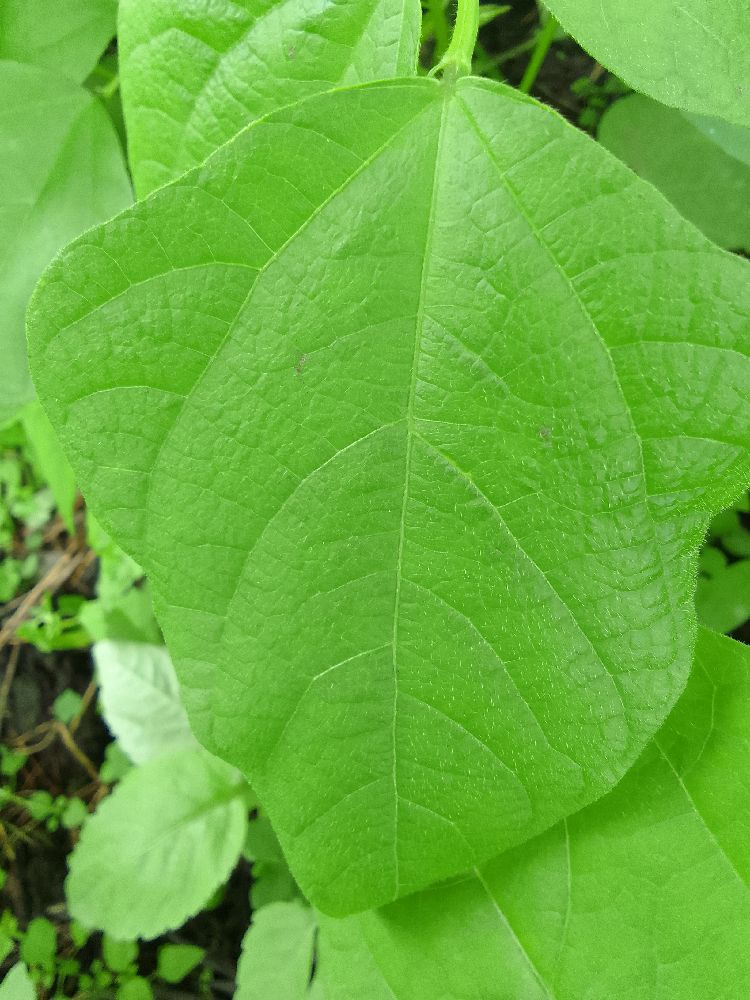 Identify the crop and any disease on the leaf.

common bean, healthy
